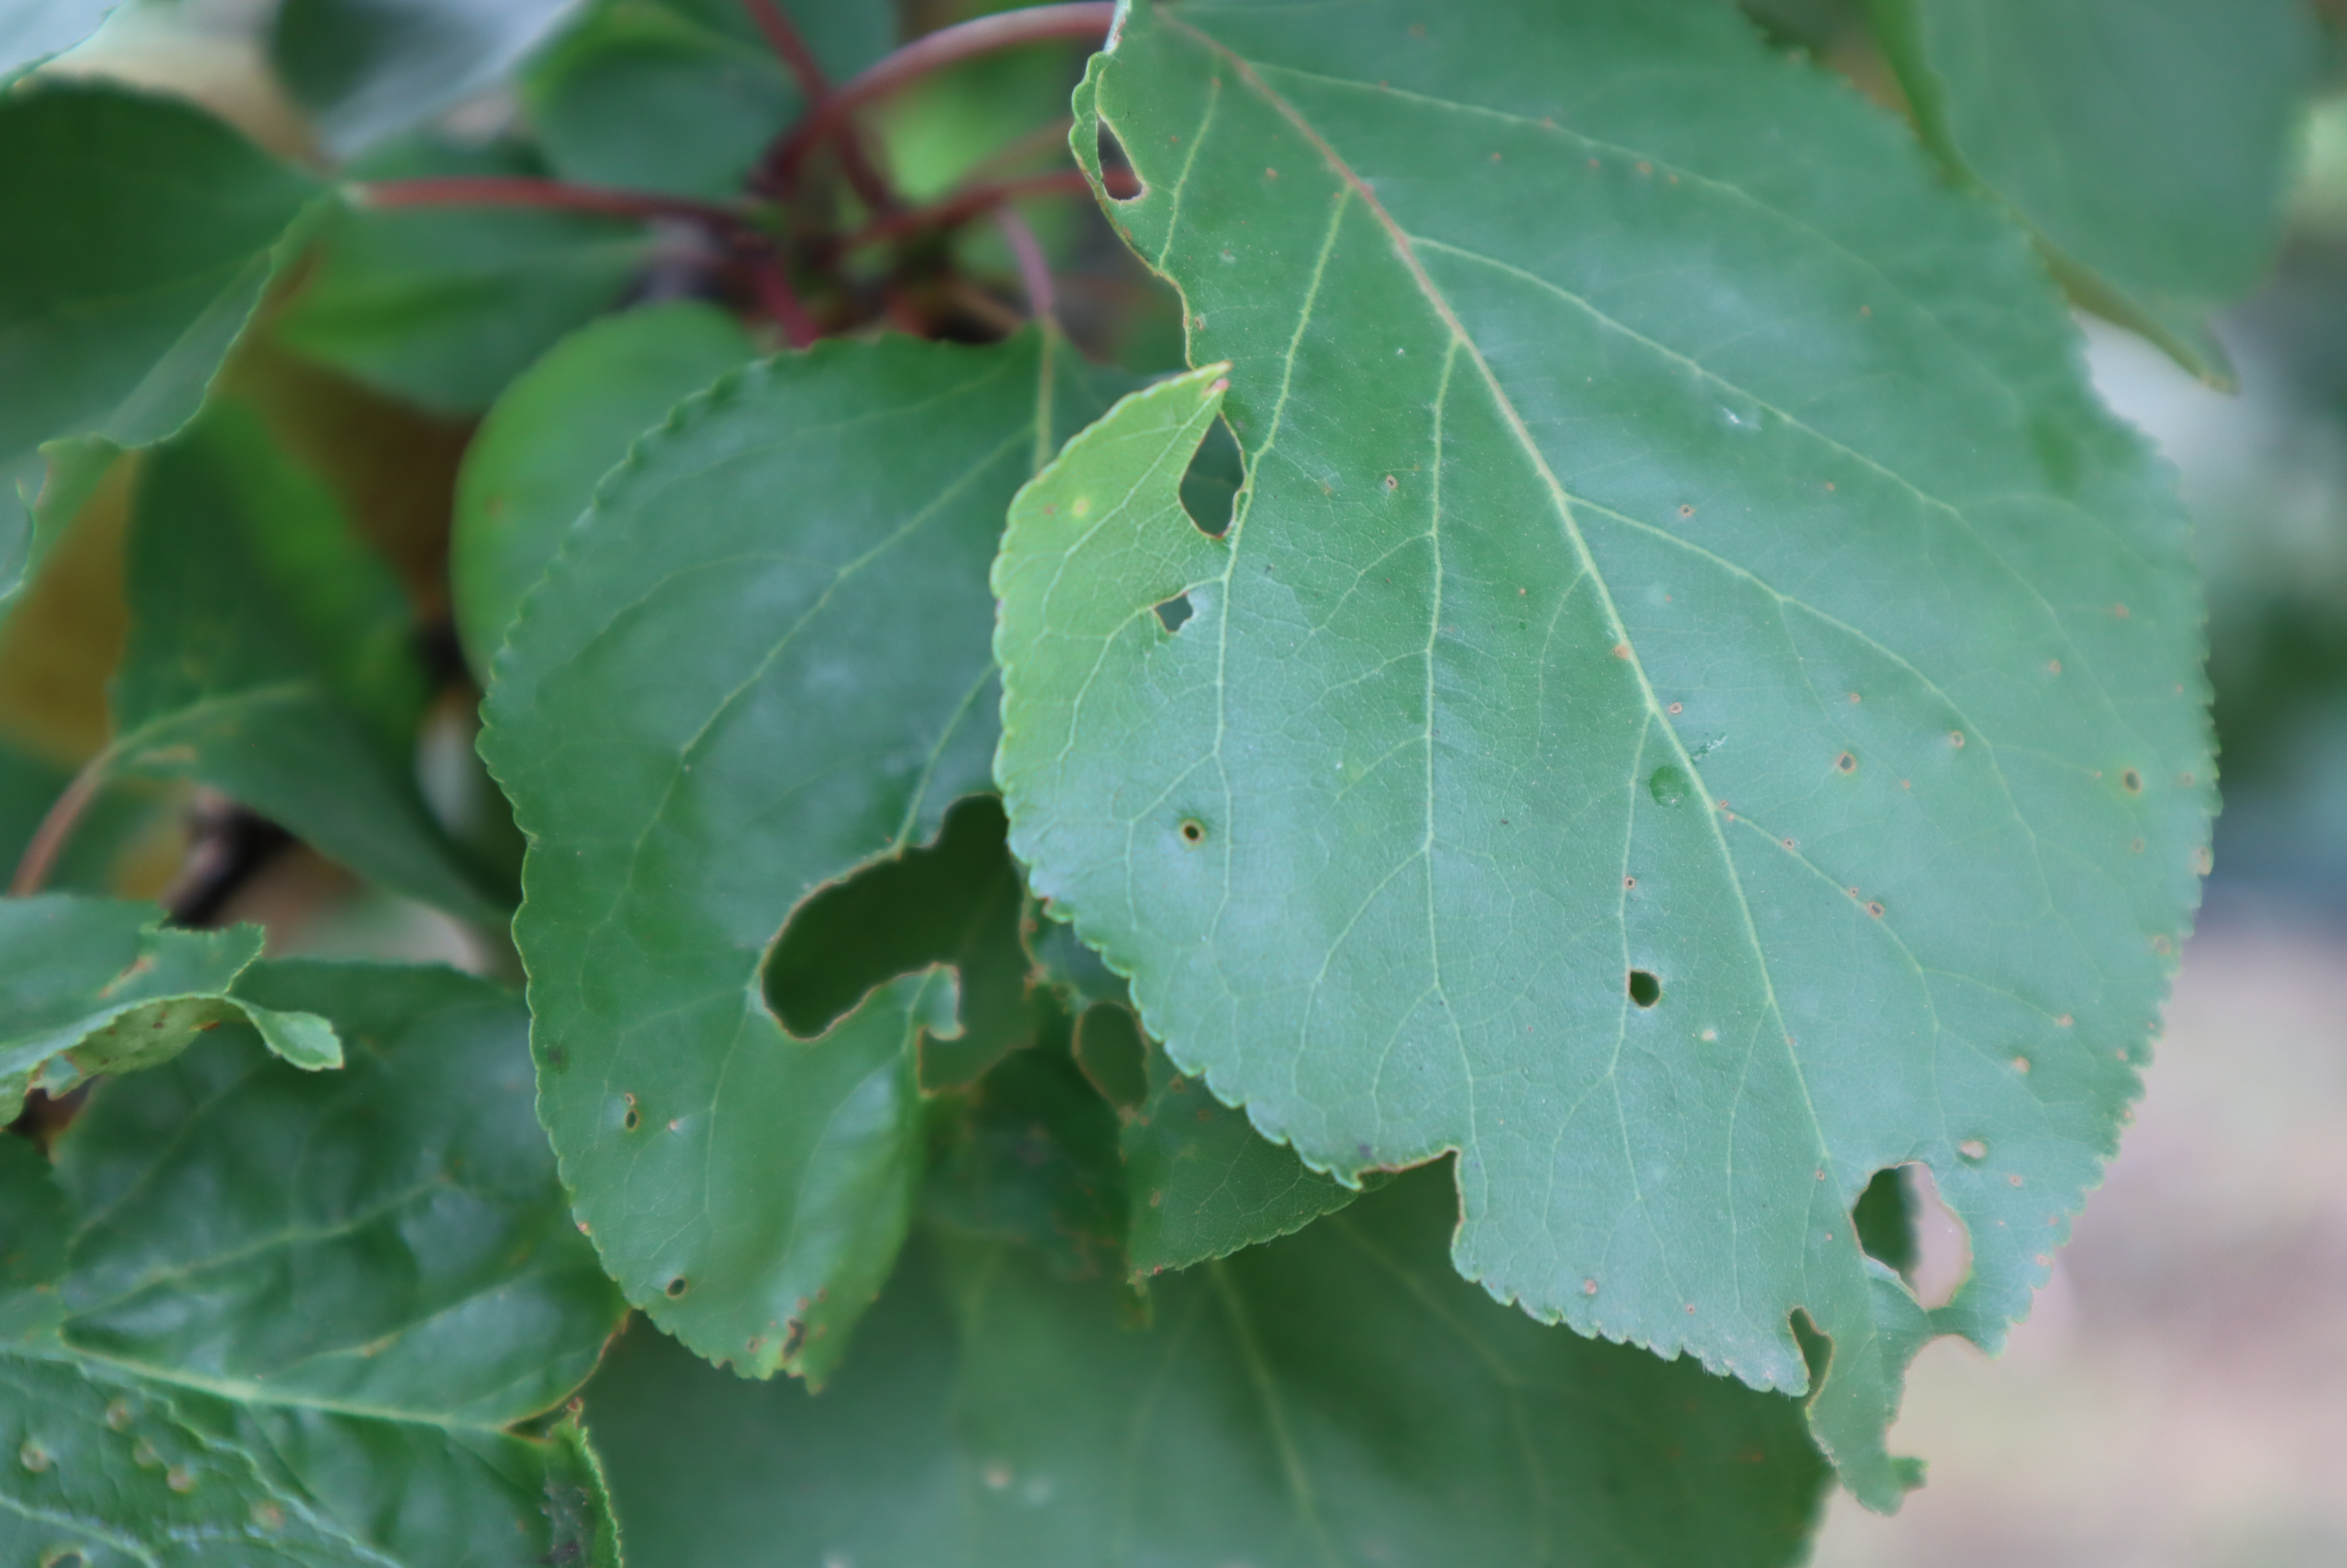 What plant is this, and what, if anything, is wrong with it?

apricot, phytophagous, shot hole disease
